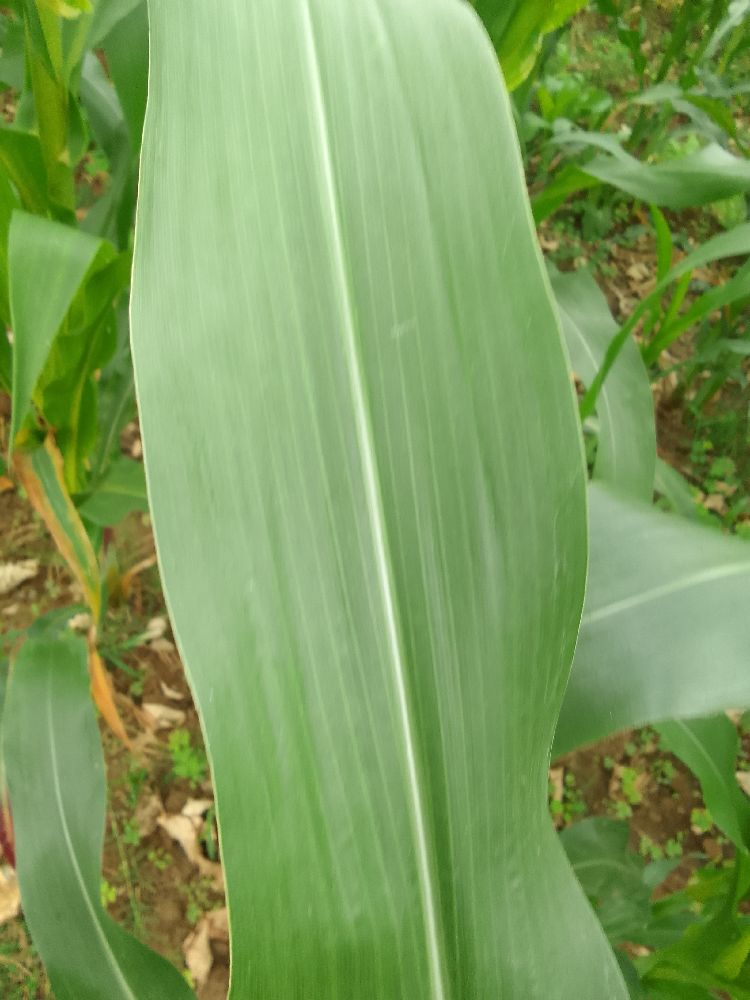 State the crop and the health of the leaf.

maize, healthy
